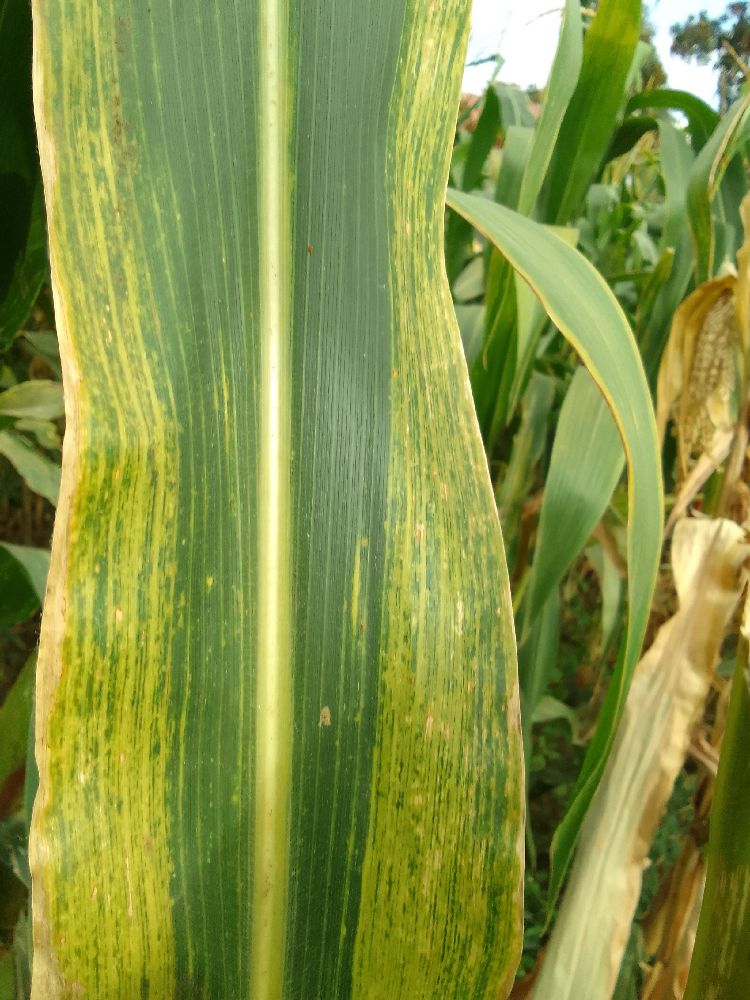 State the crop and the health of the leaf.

maize, maize lethal necrosis
